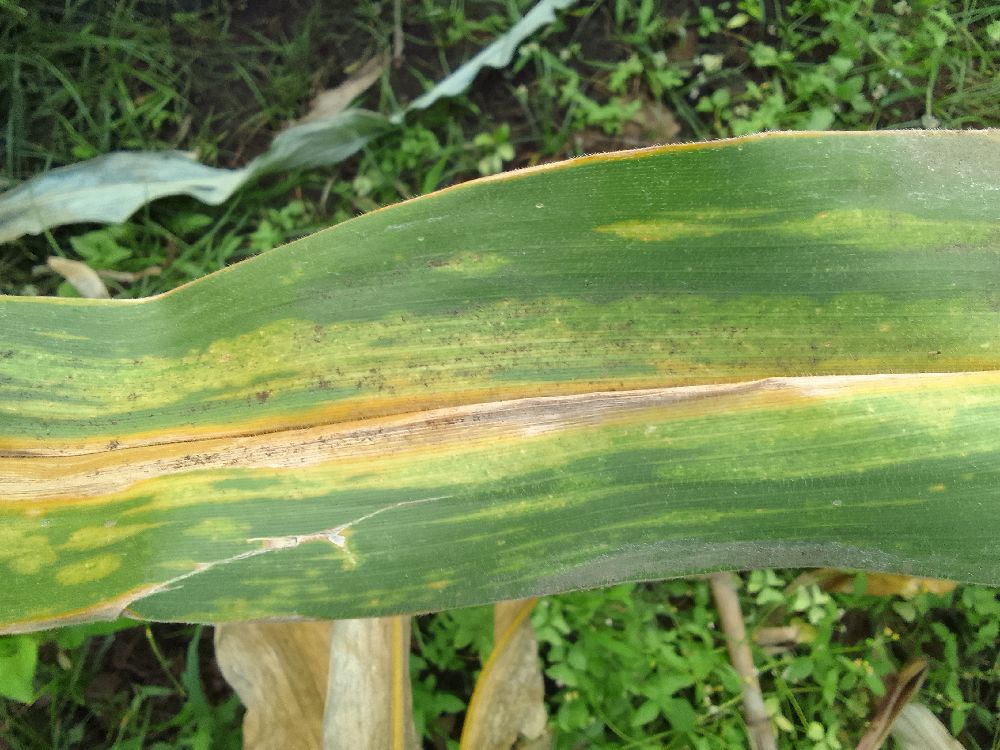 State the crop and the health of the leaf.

maize, maize lethal necrosis
